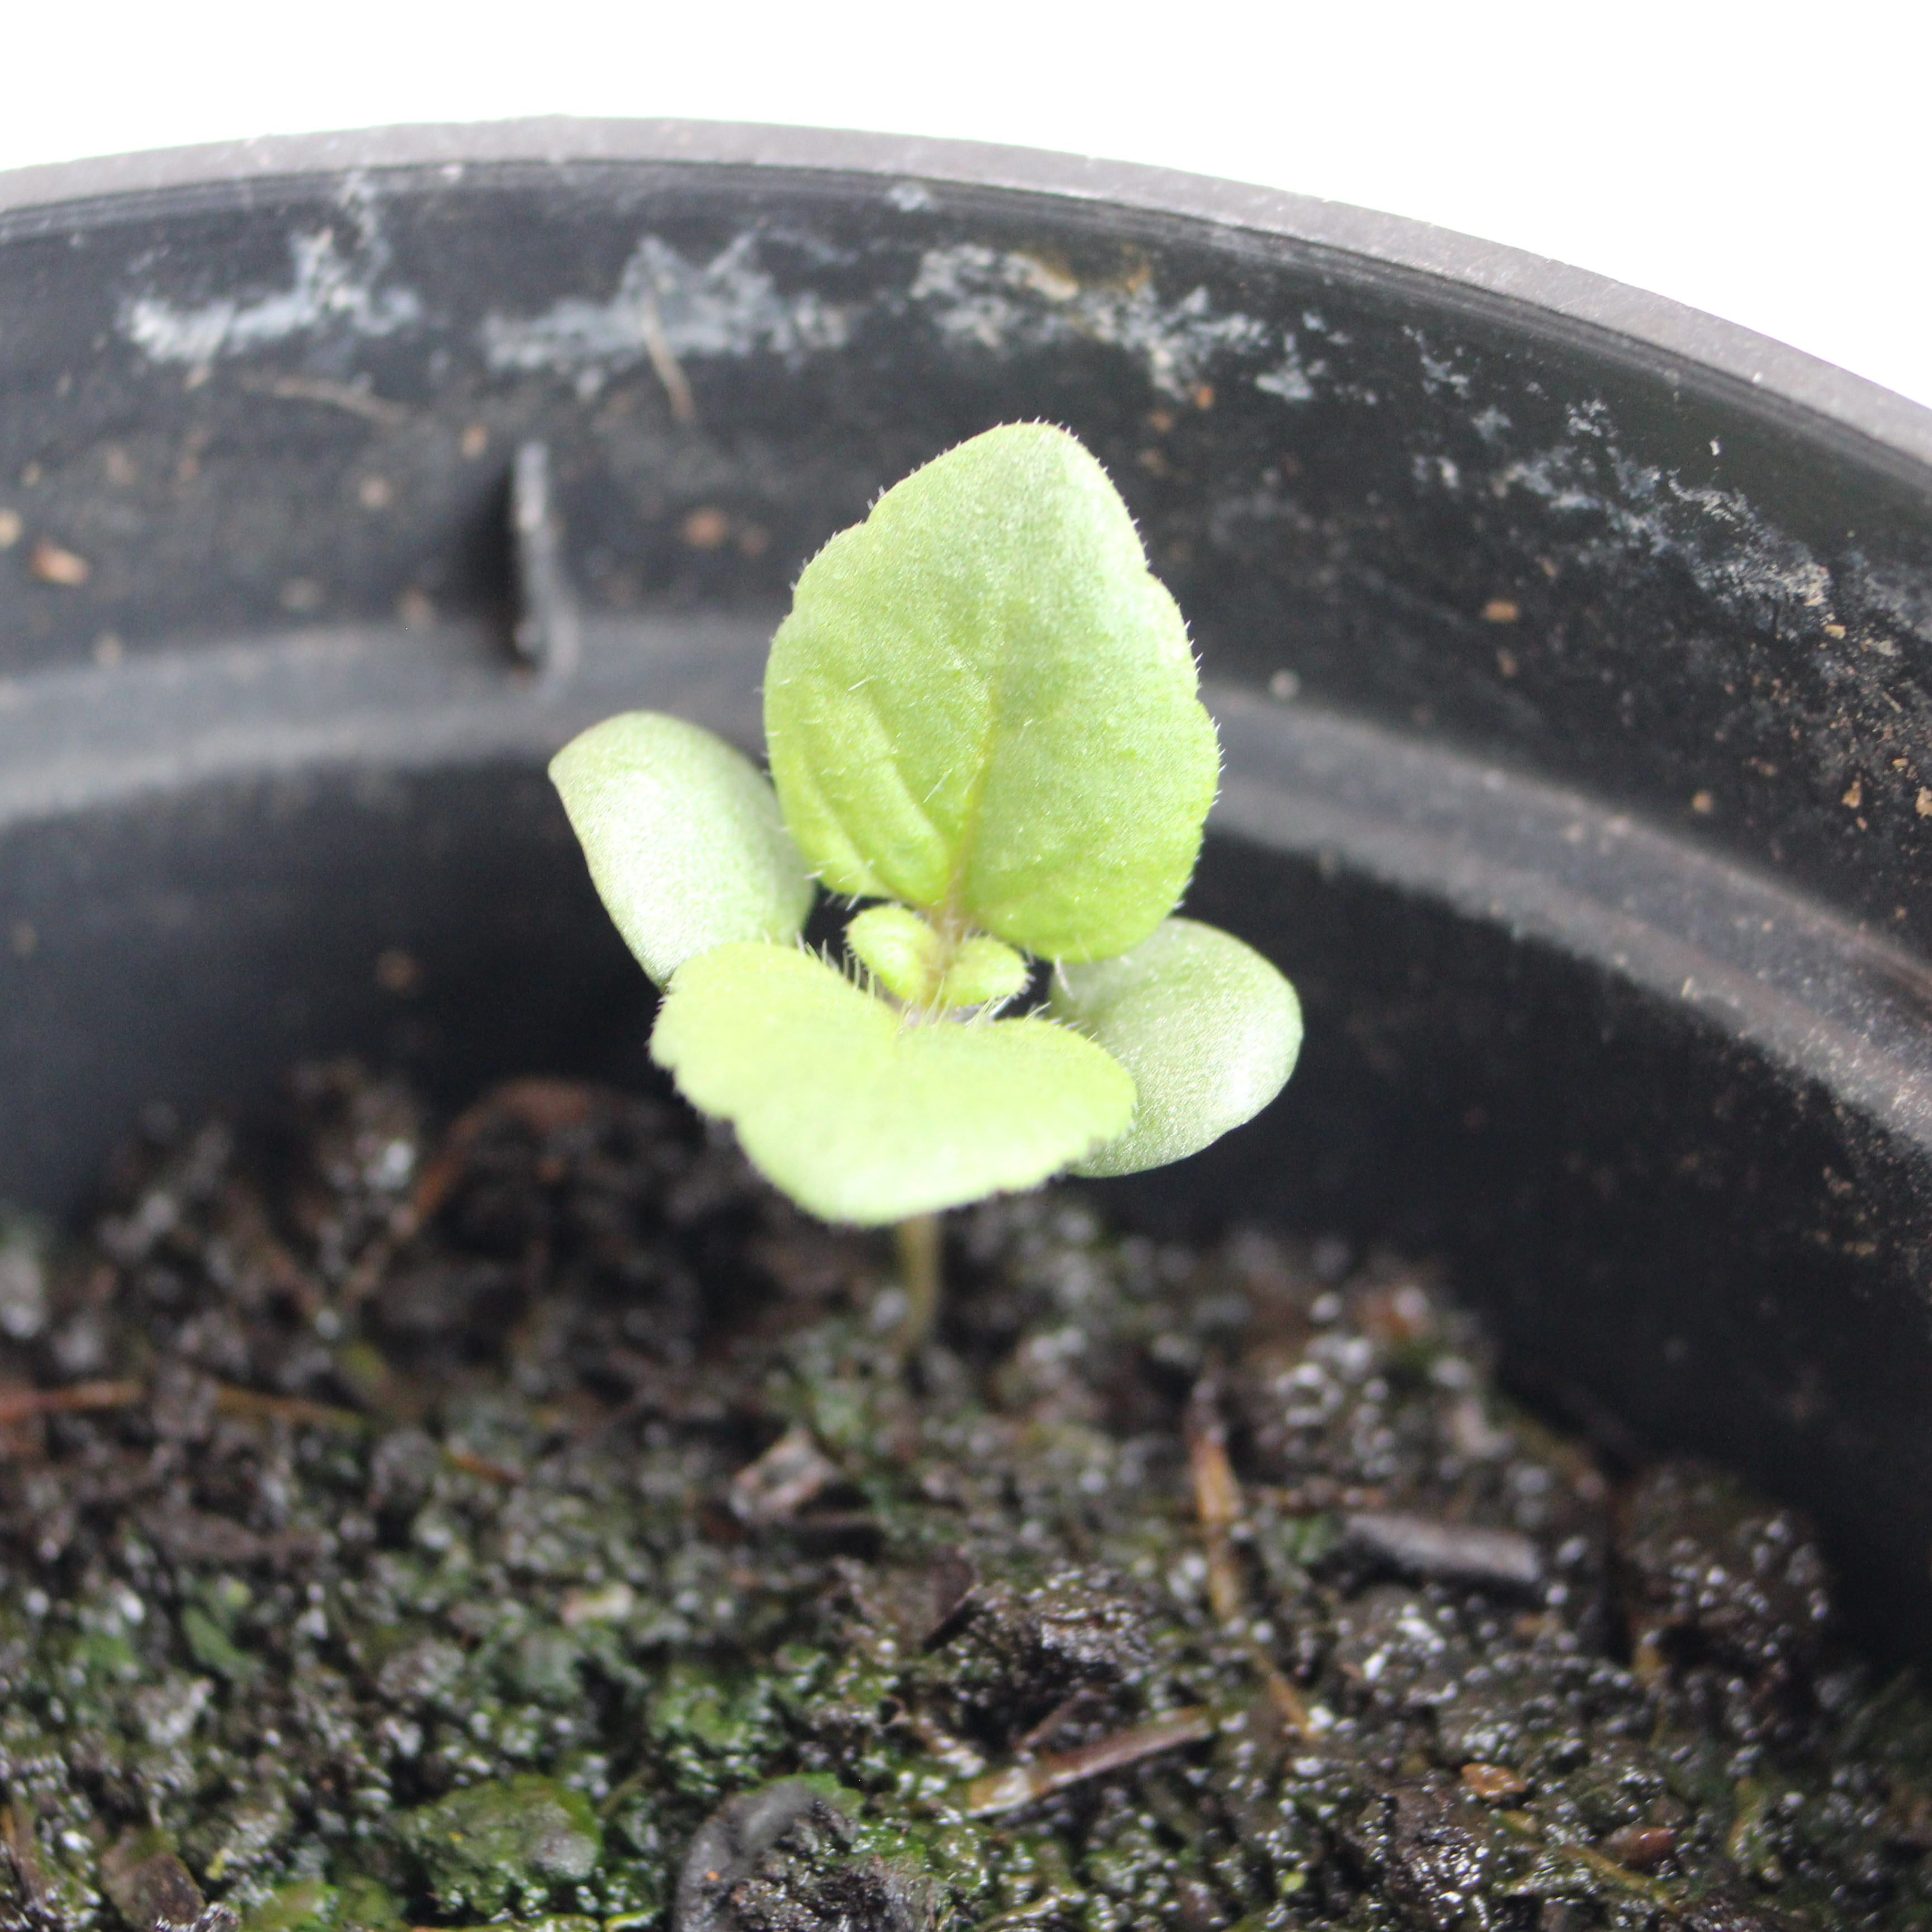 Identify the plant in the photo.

Veronica persica
